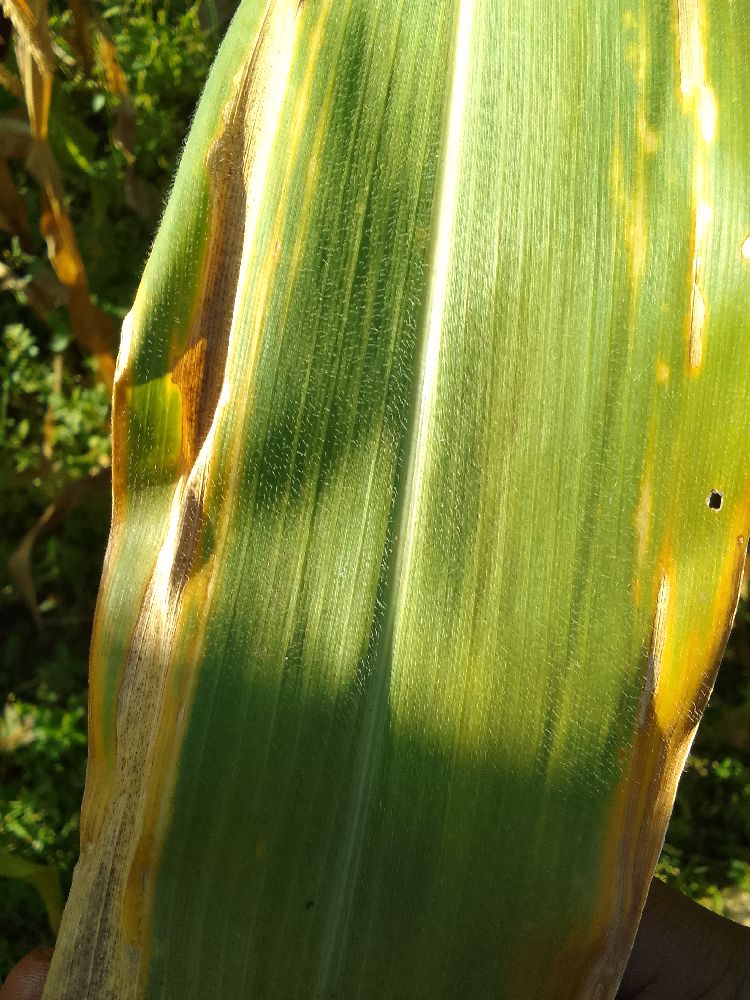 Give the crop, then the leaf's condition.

maize, maize lethal necrosis
